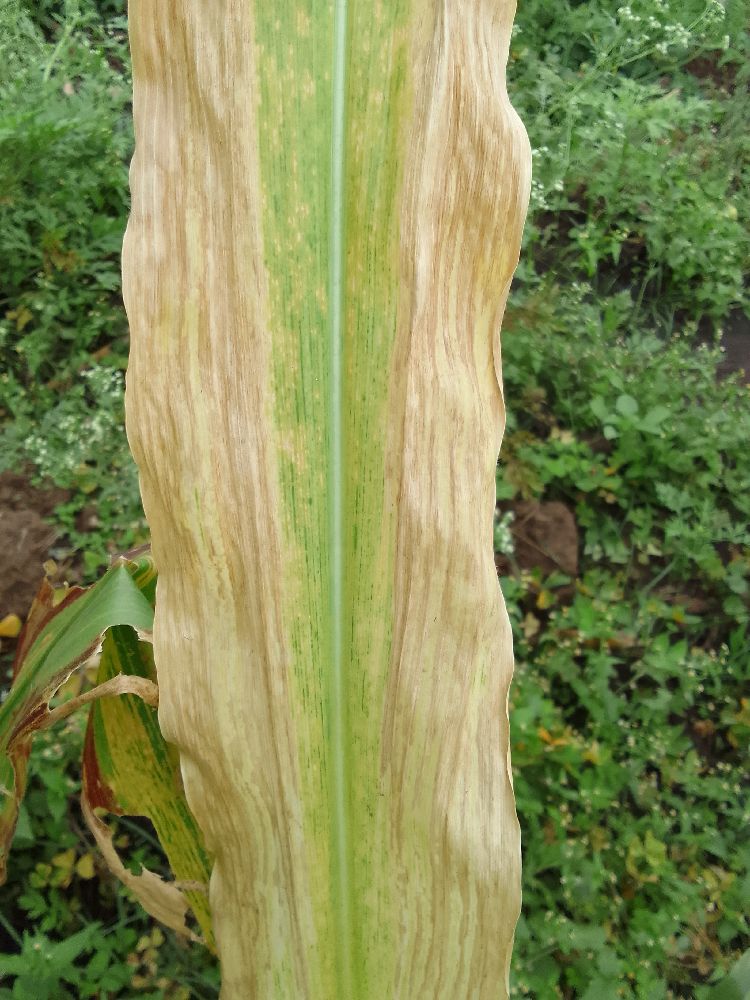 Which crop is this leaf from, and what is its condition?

maize, maize lethal necrosis
